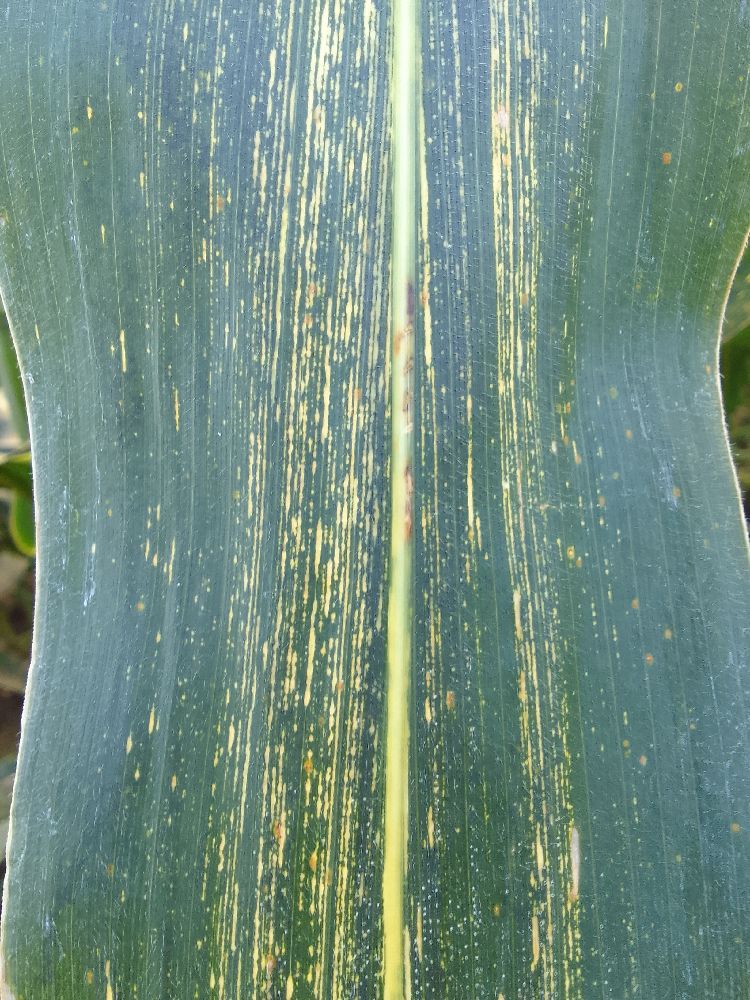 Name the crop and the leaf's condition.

maize, maize streak virus
